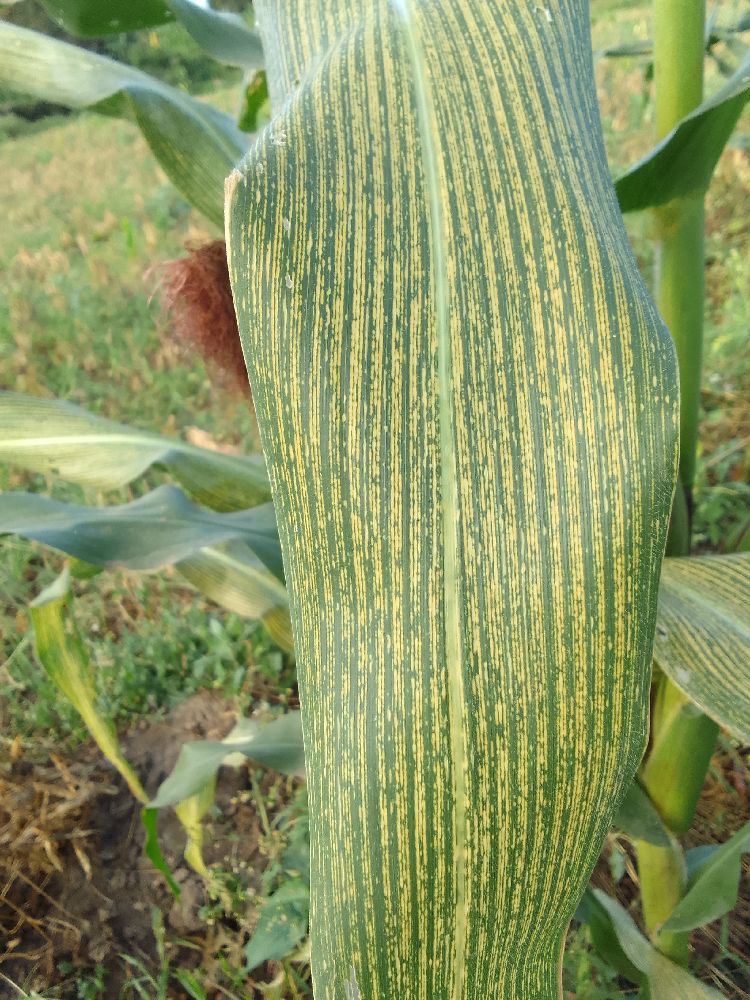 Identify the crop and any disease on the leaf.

maize, maize streak virus
